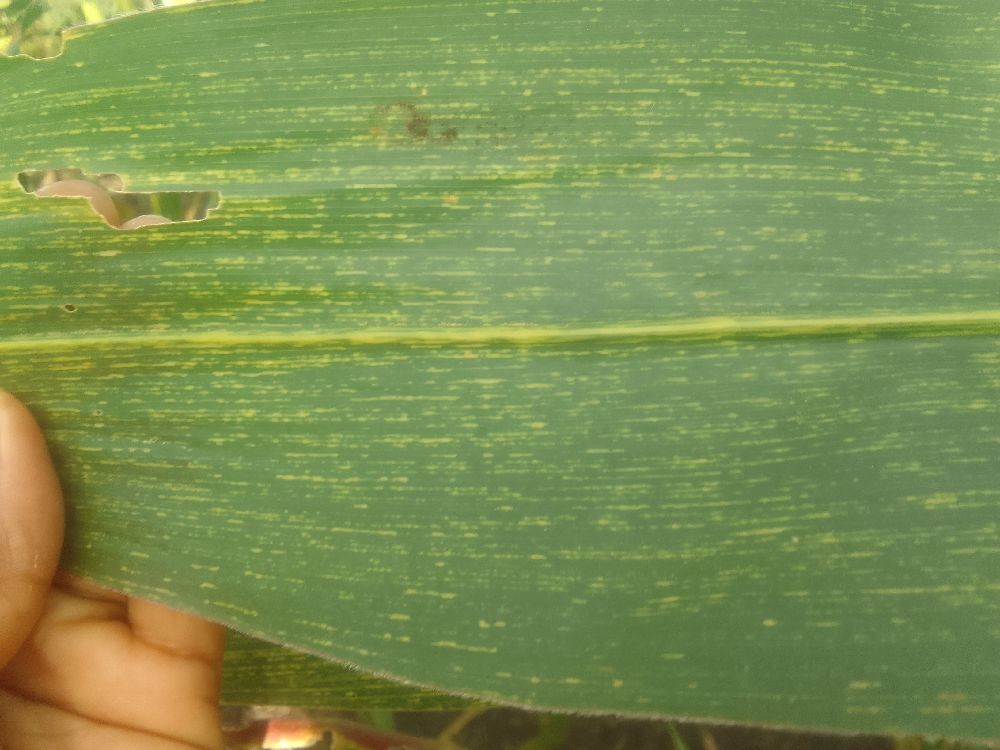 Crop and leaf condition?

maize, maize streak virus
